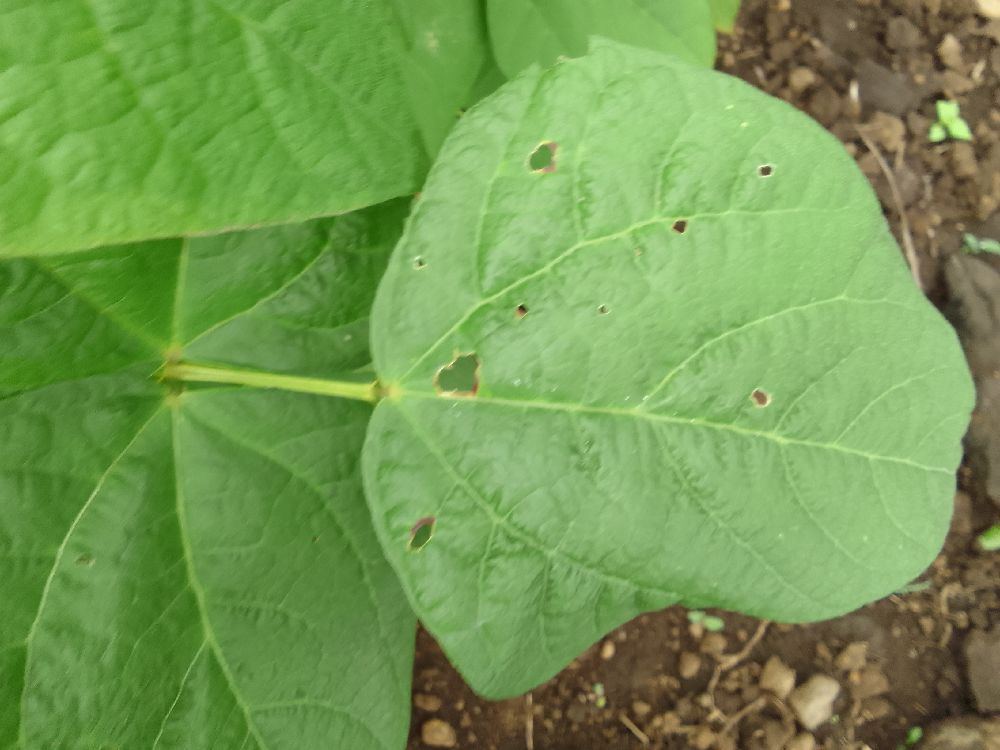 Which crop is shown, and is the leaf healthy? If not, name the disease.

common bean, healthy
